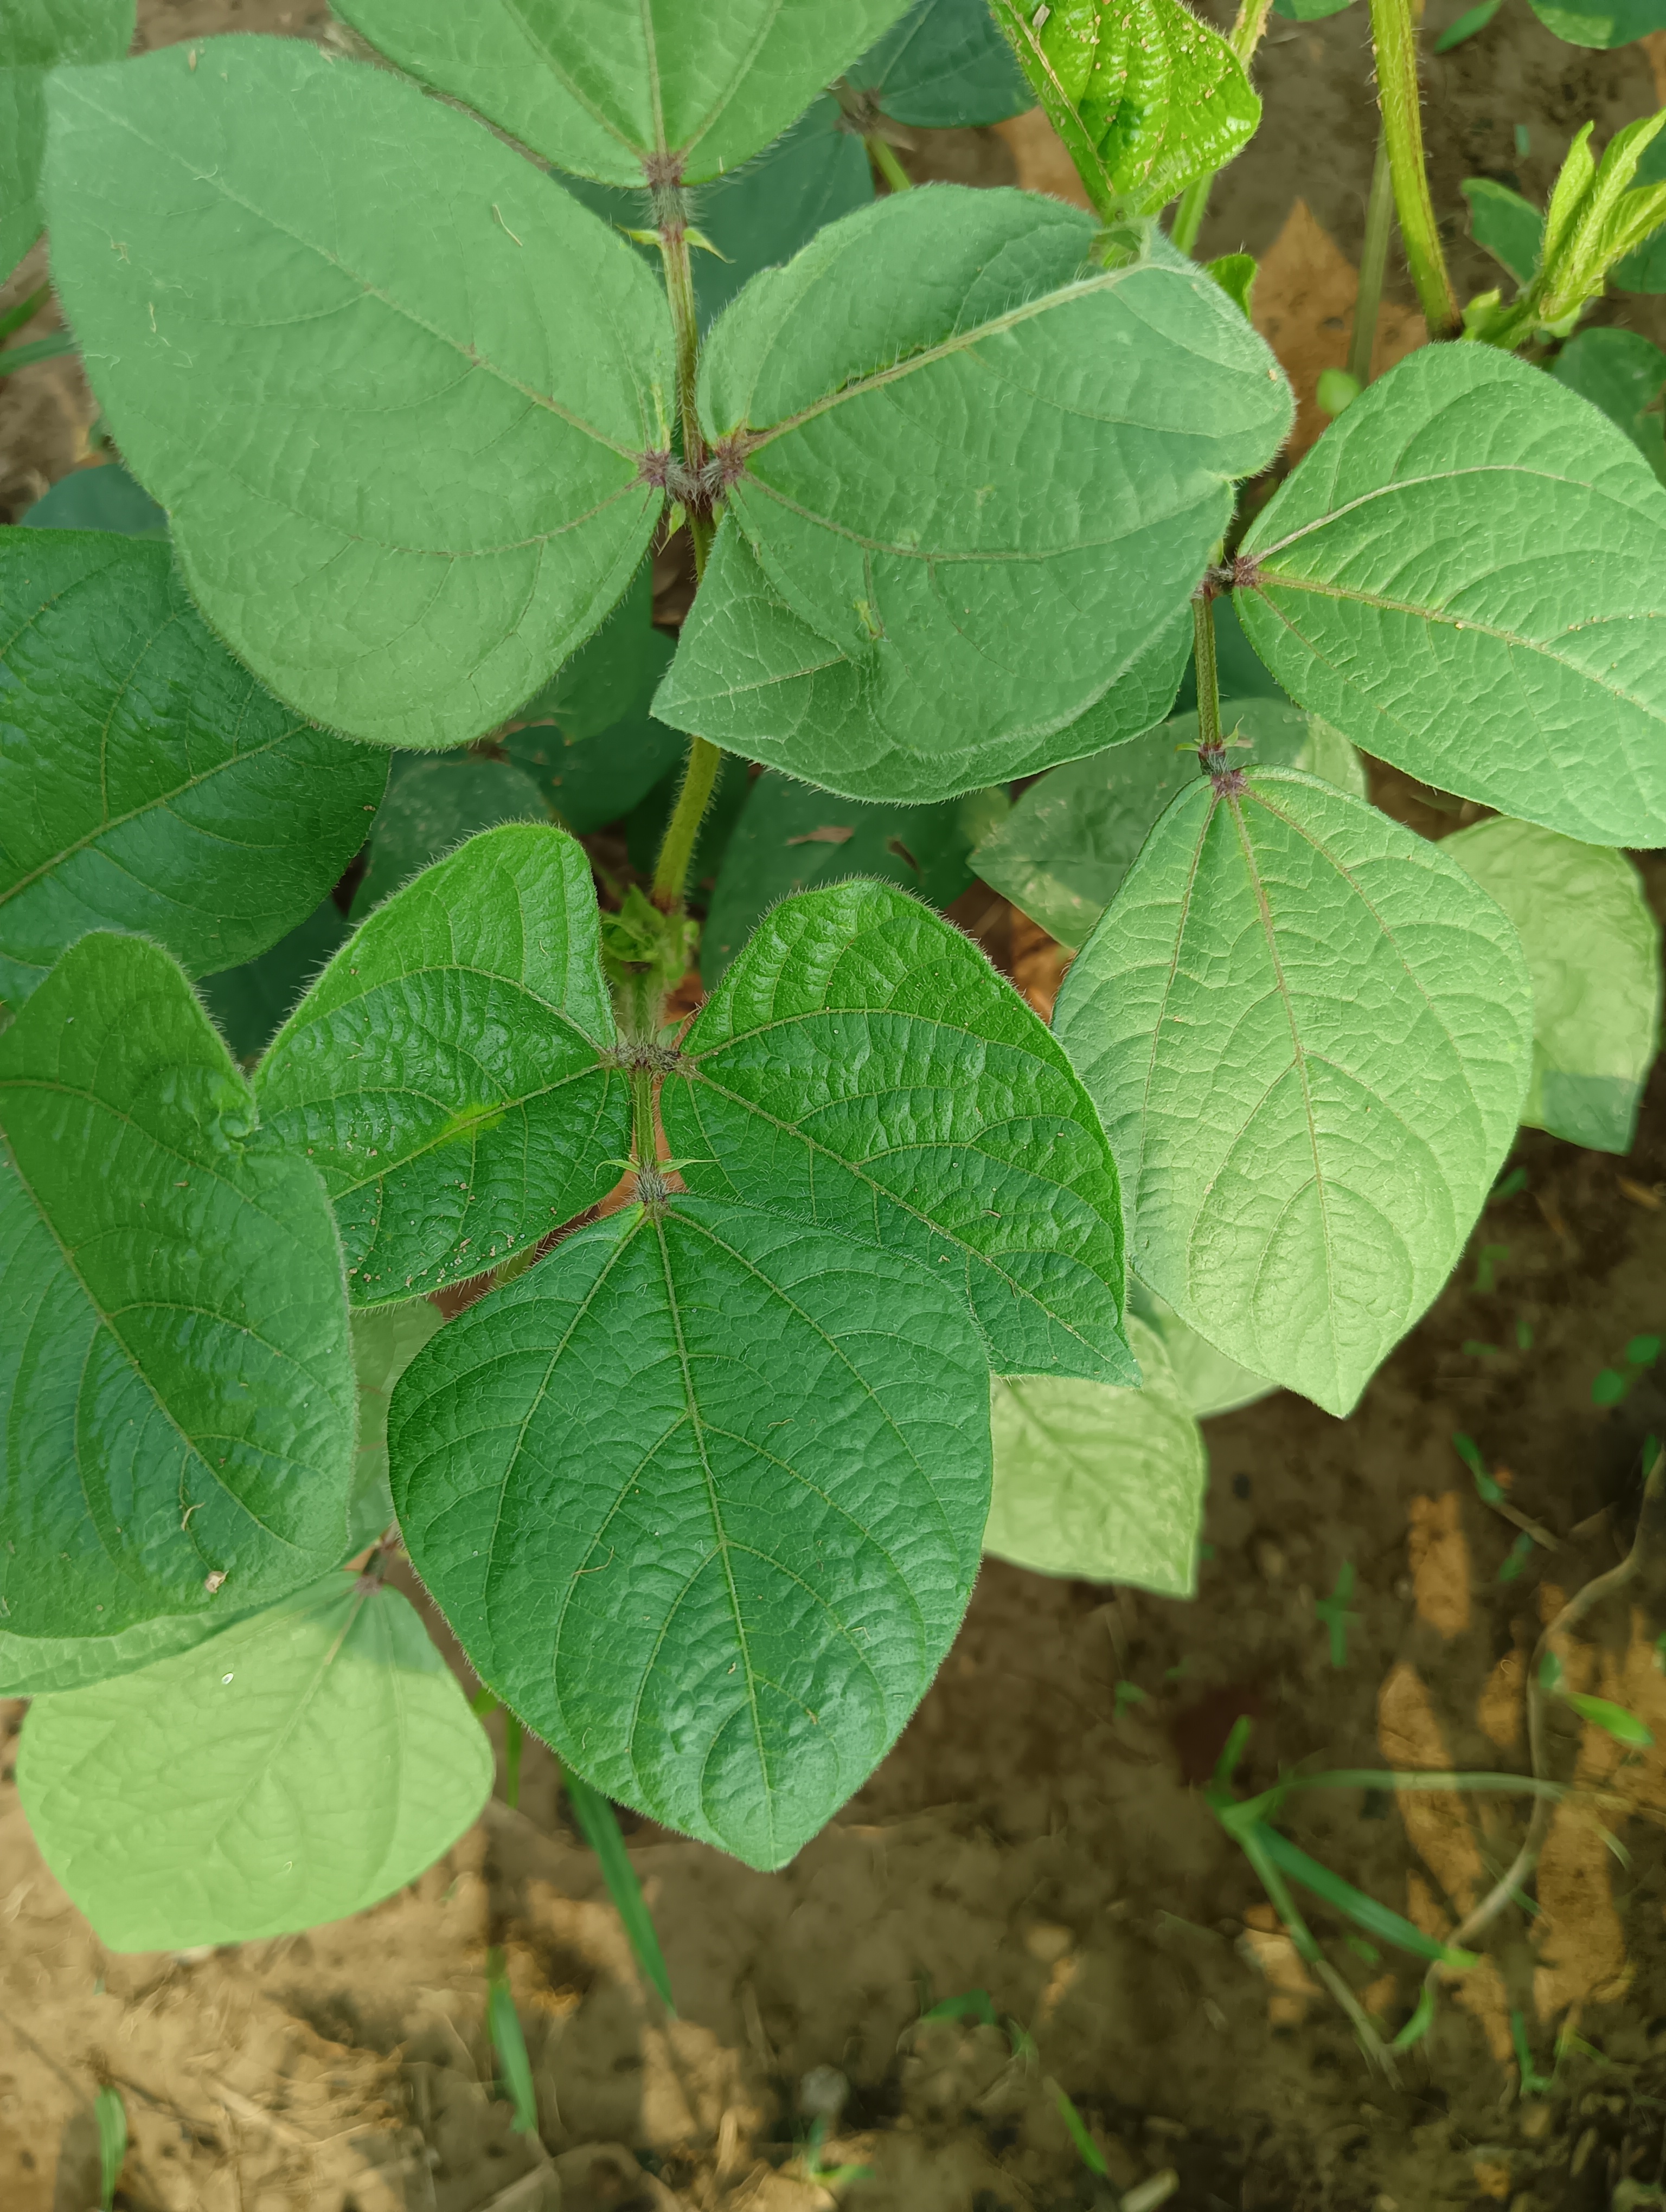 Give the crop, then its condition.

mungbean, healthy
